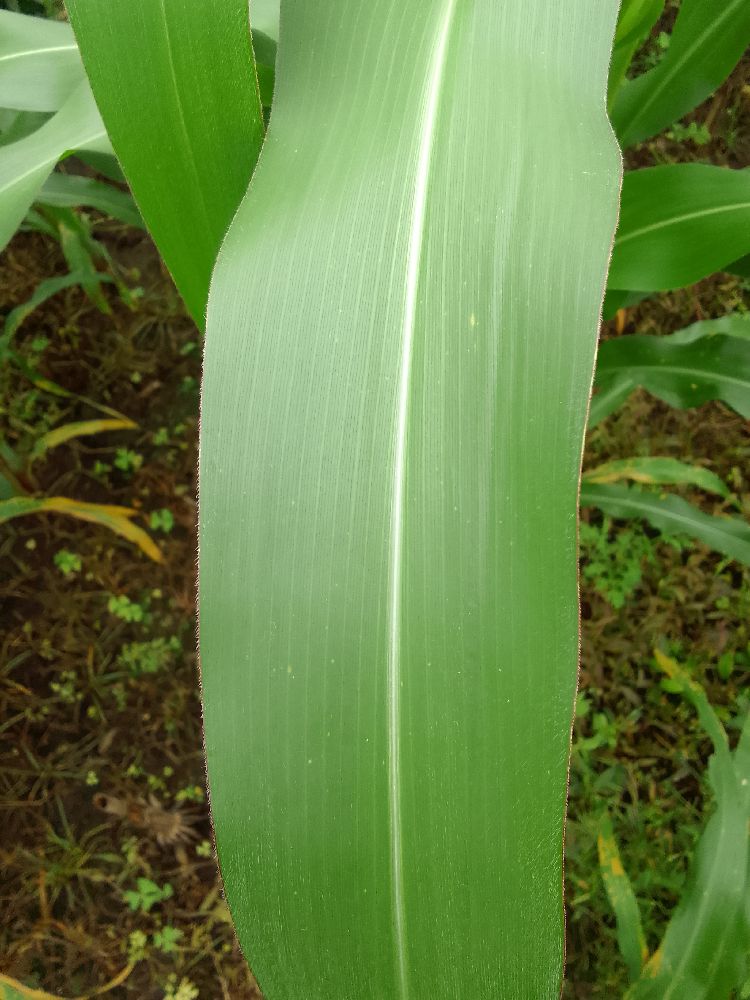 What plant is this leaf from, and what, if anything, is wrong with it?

maize, healthy
